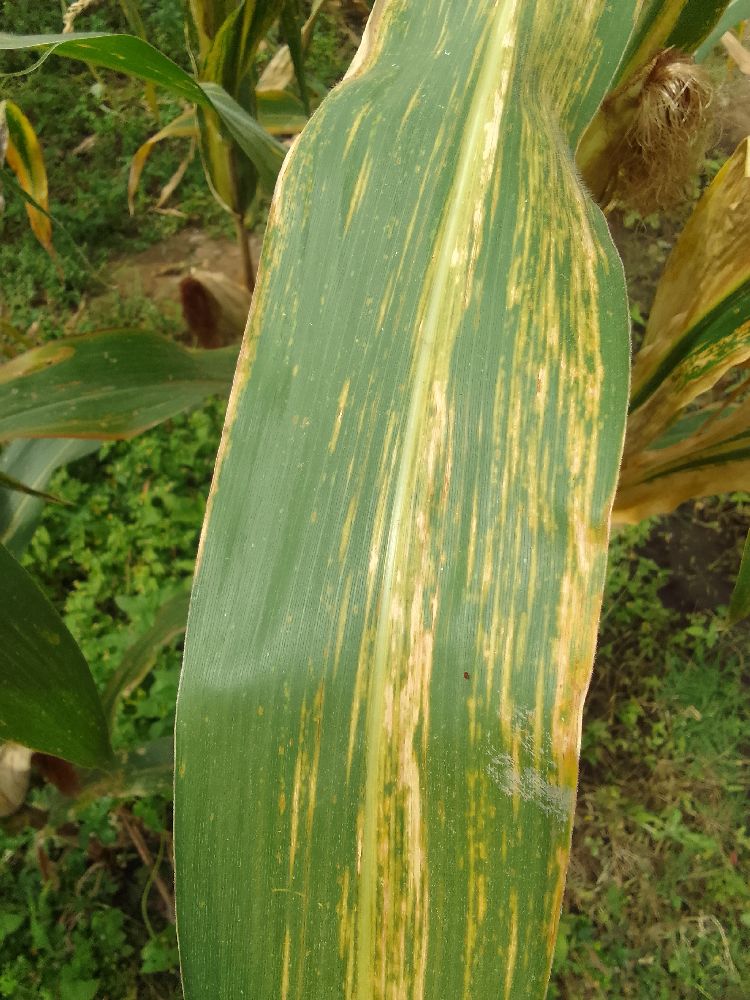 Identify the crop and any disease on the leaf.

maize, maize lethal necrosis
